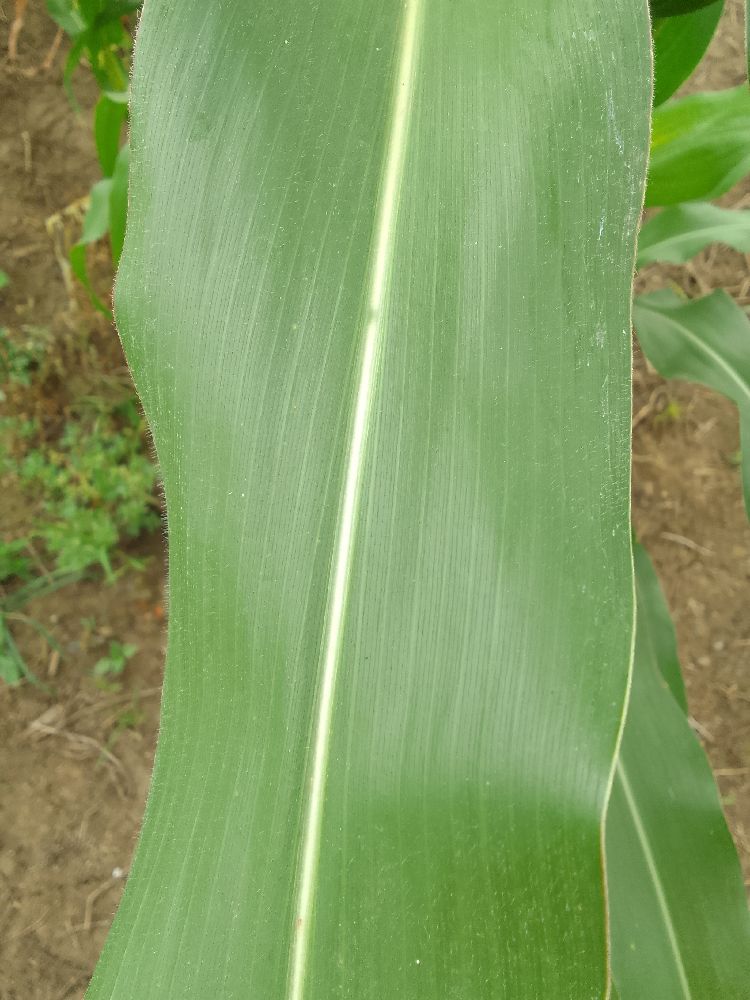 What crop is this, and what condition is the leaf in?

maize, healthy
